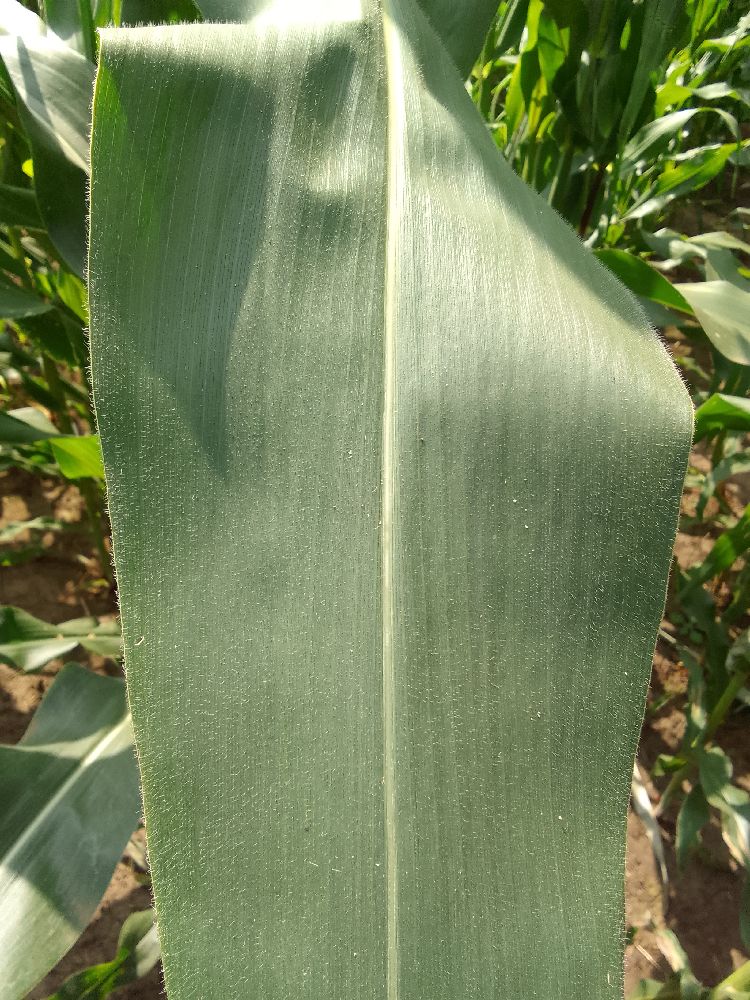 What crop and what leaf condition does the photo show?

maize, healthy
